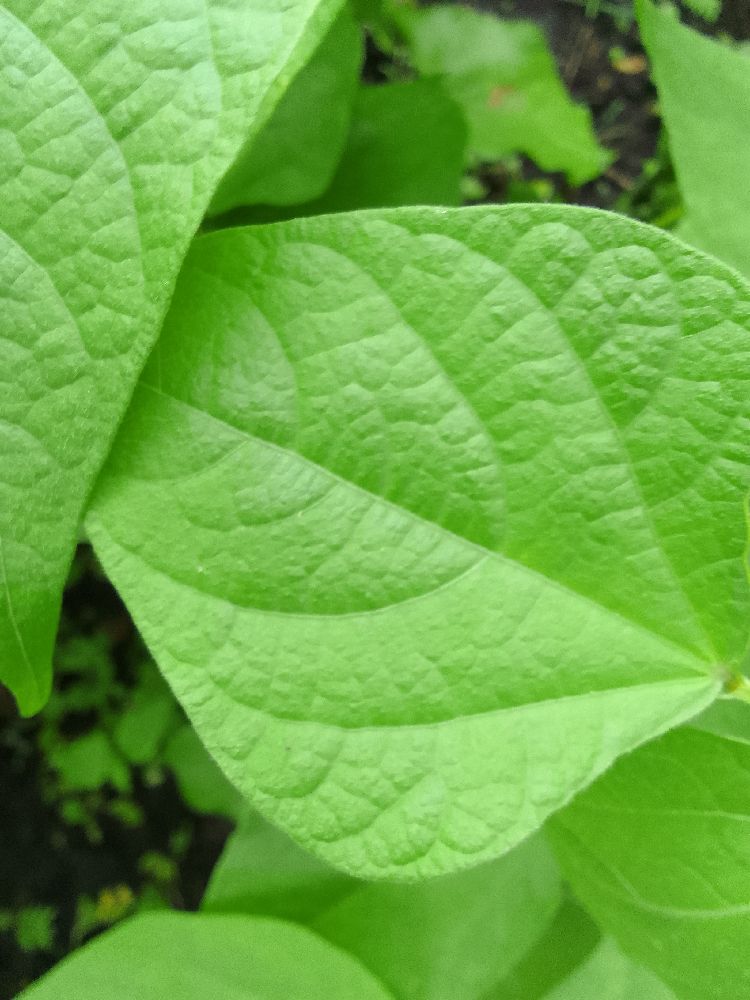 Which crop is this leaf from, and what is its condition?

common bean, healthy
